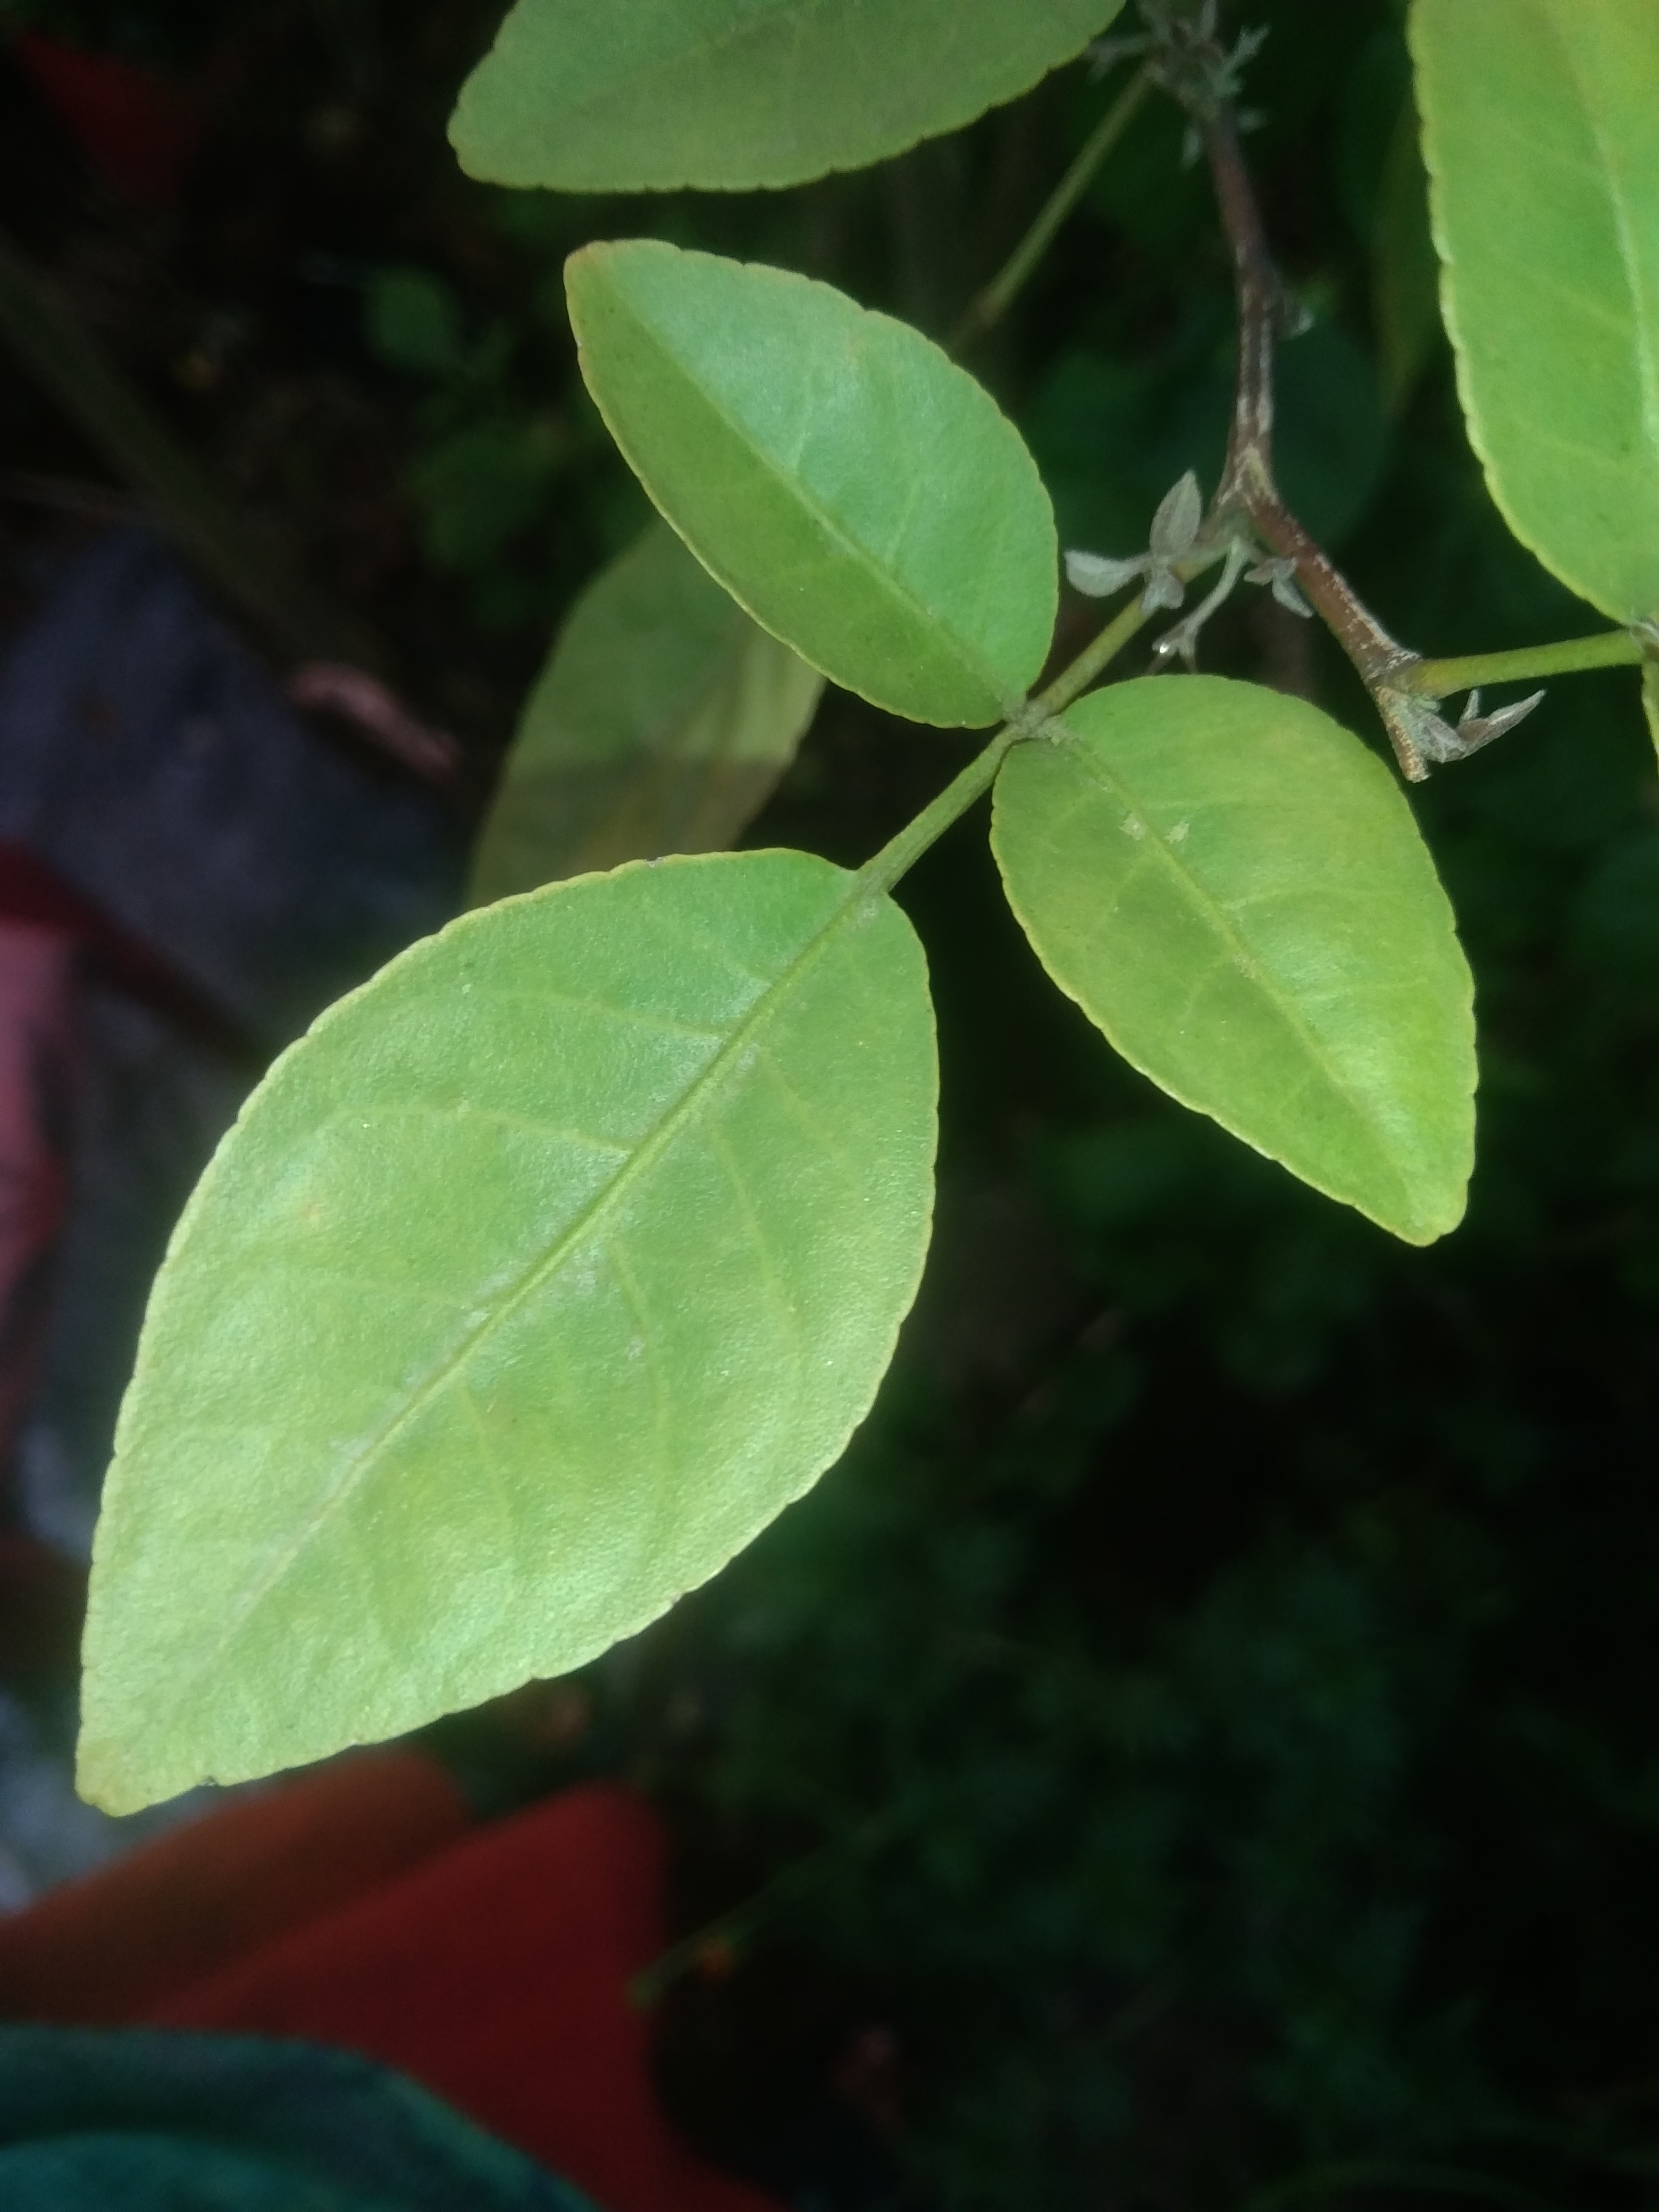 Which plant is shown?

wood apple
